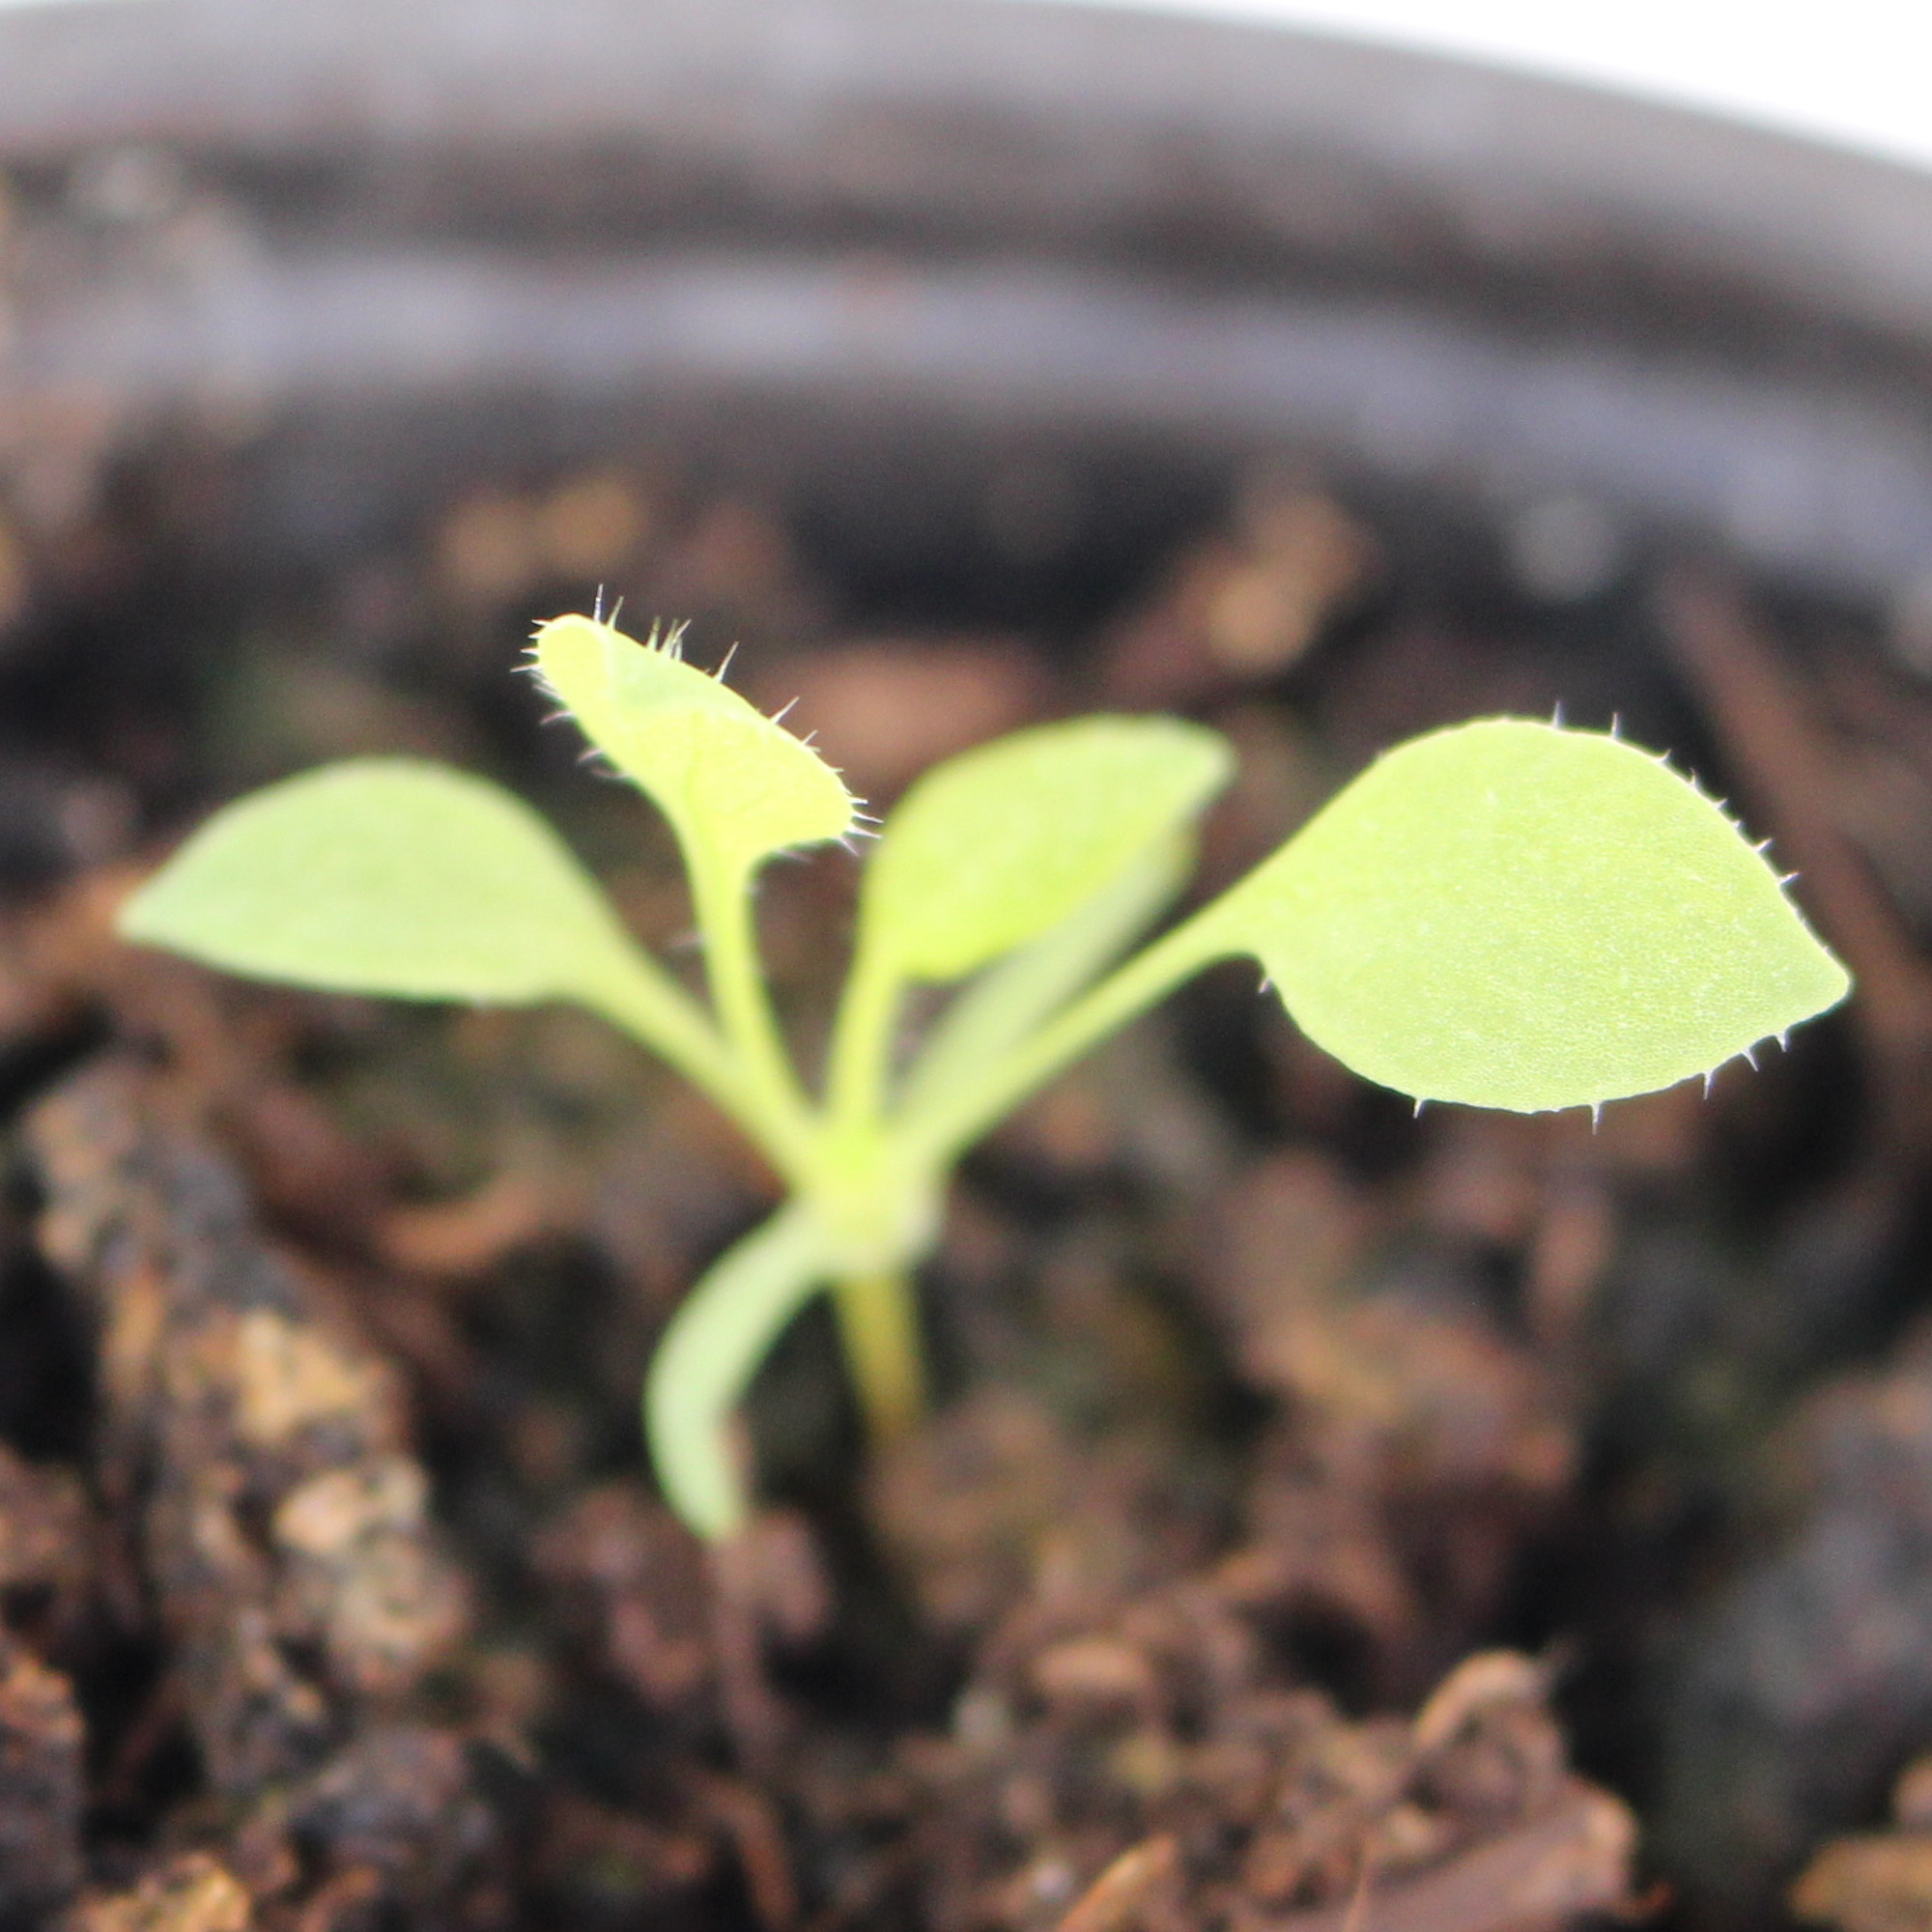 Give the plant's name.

Papaver rhoeas
